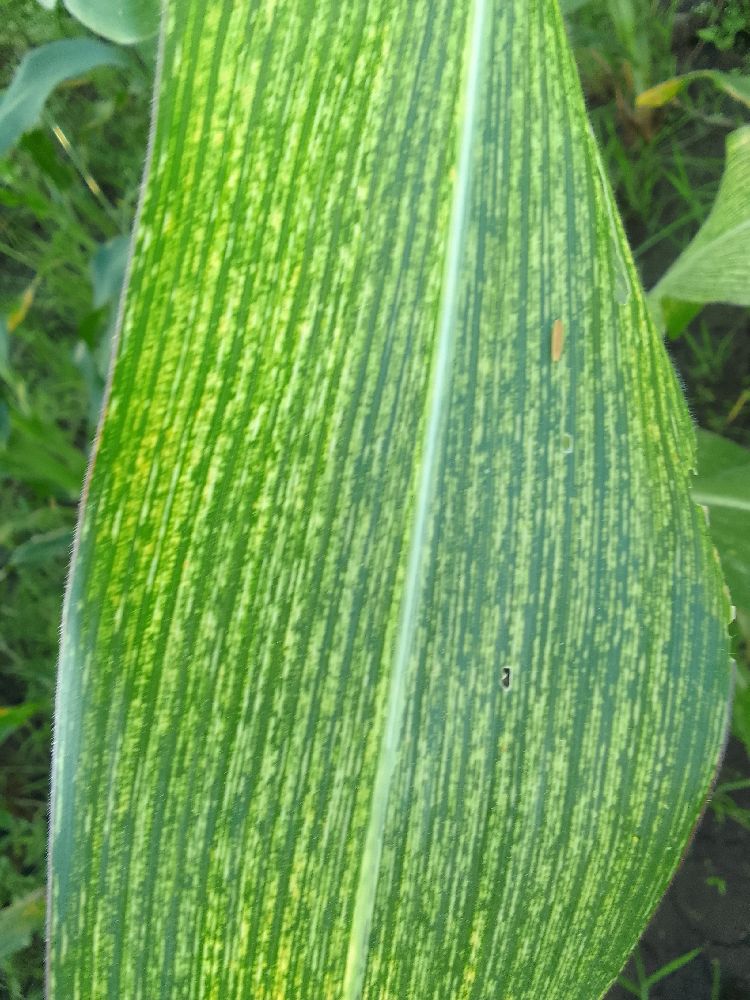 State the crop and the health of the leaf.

maize, maize streak virus
